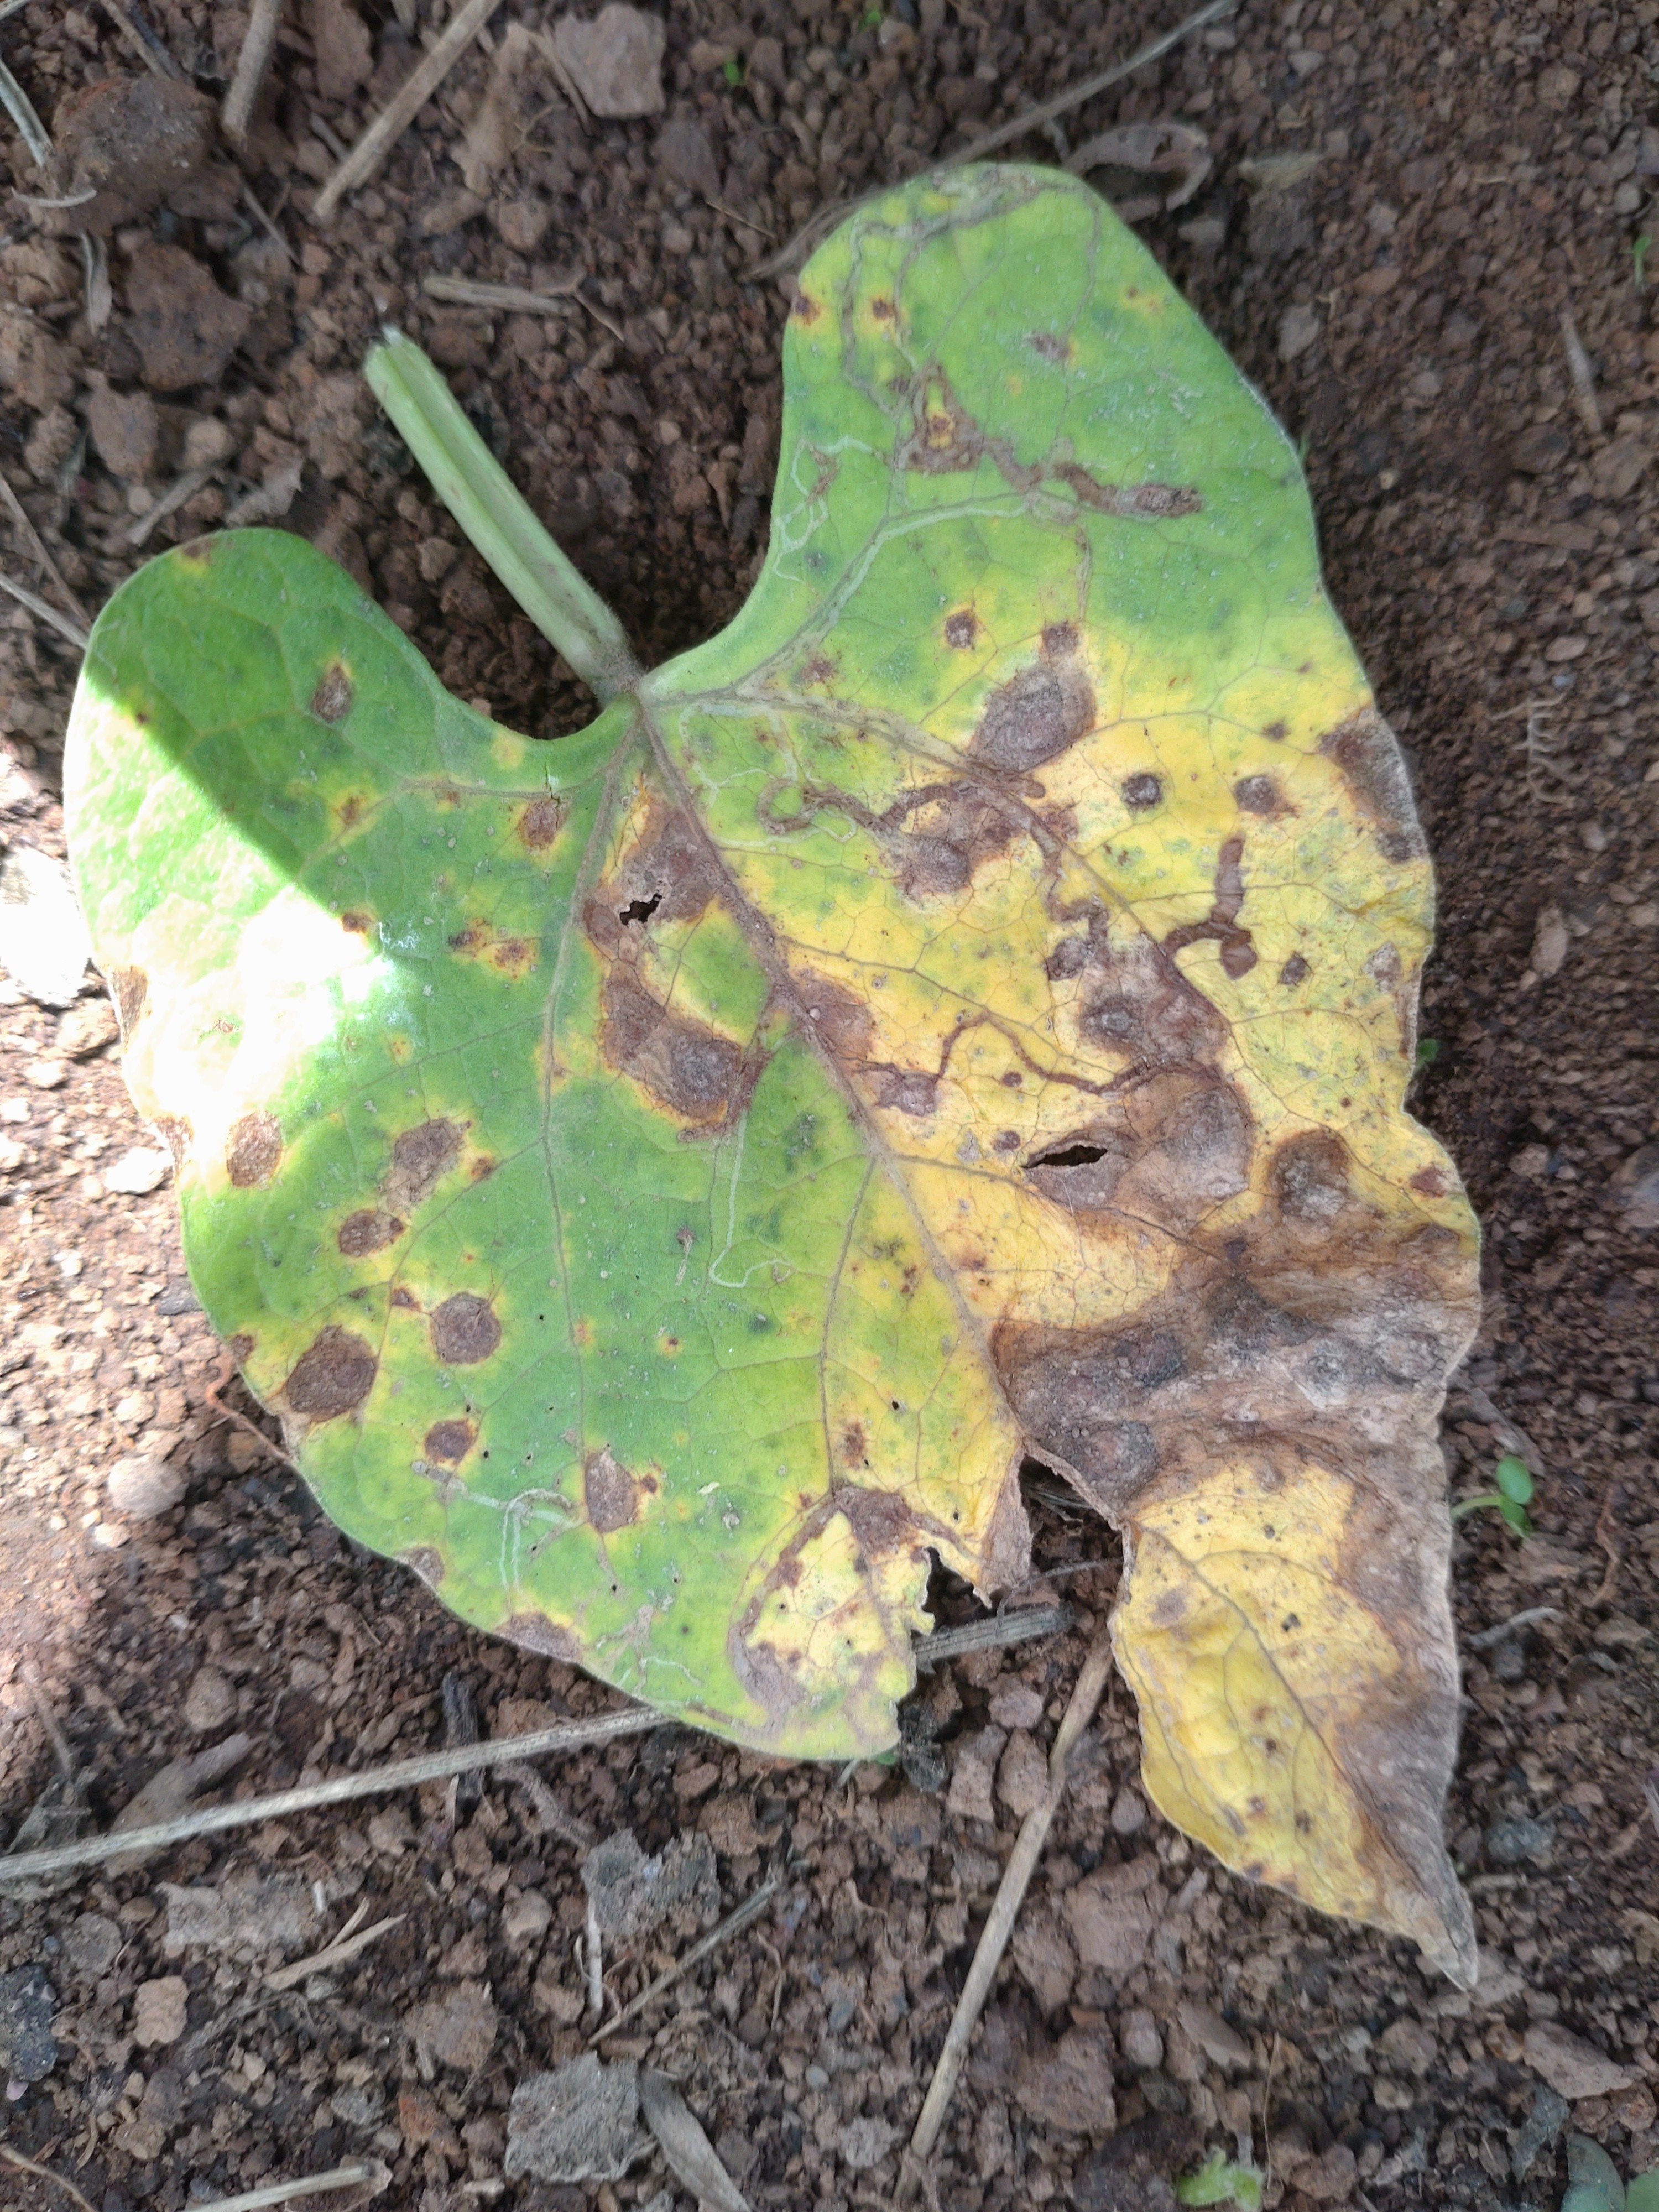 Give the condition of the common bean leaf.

rust
